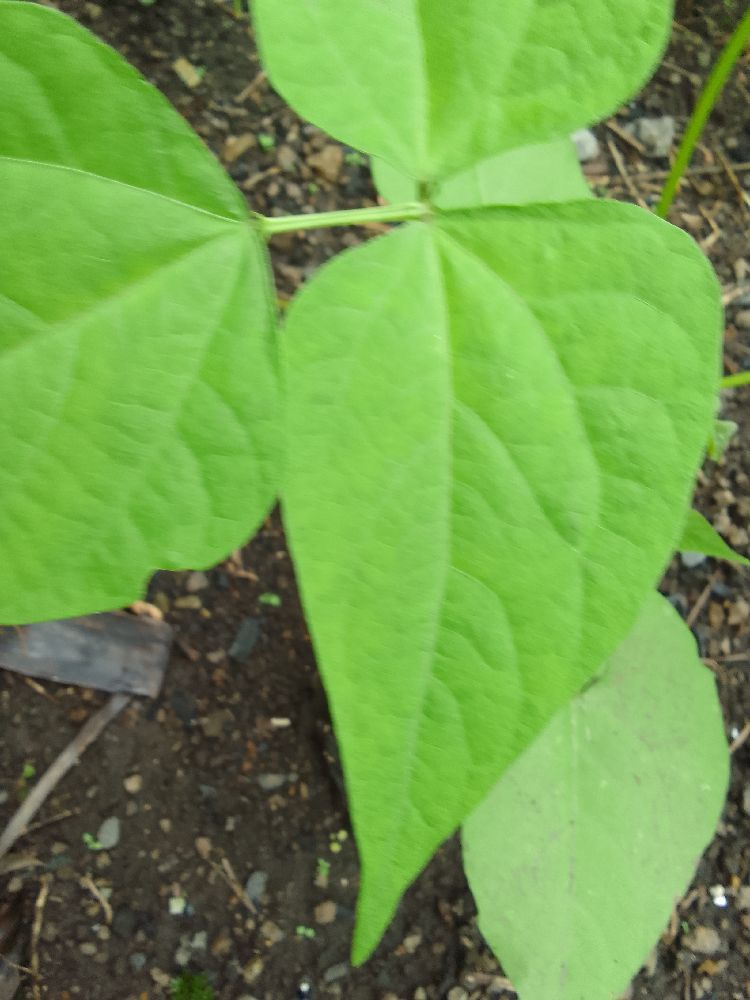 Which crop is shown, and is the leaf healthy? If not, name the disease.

common bean, healthy
